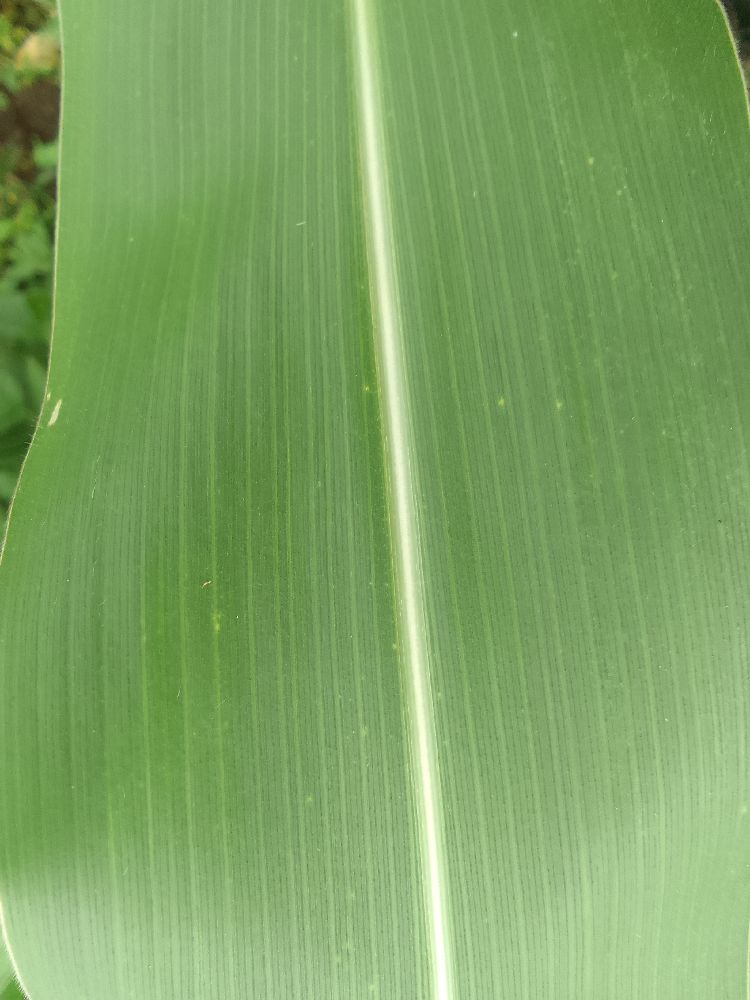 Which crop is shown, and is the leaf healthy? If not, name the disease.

maize, healthy
